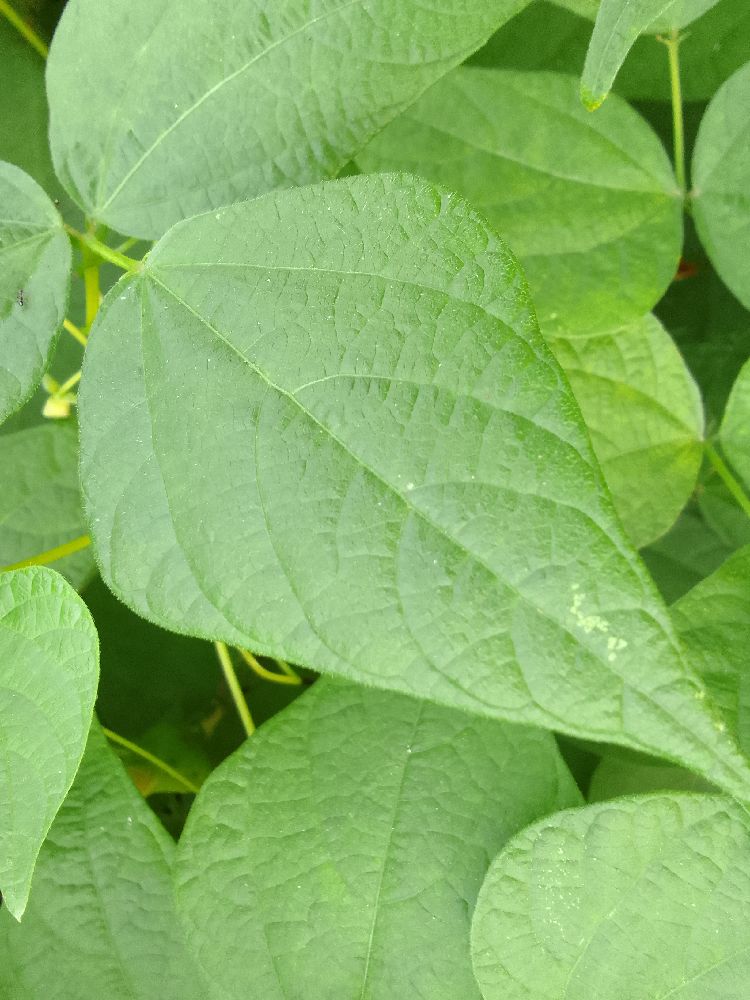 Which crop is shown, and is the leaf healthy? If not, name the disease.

common bean, healthy
